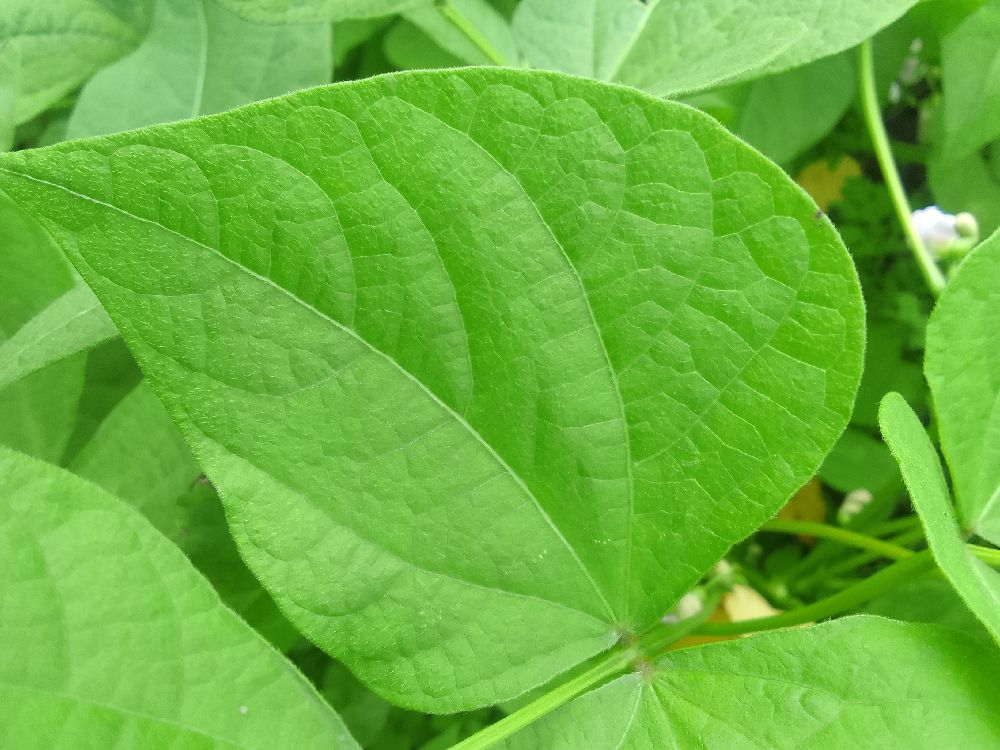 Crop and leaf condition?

common bean, healthy
